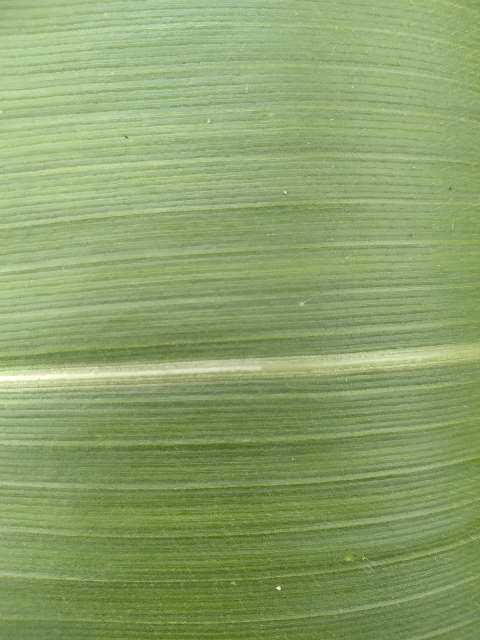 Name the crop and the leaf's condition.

maize, healthy
